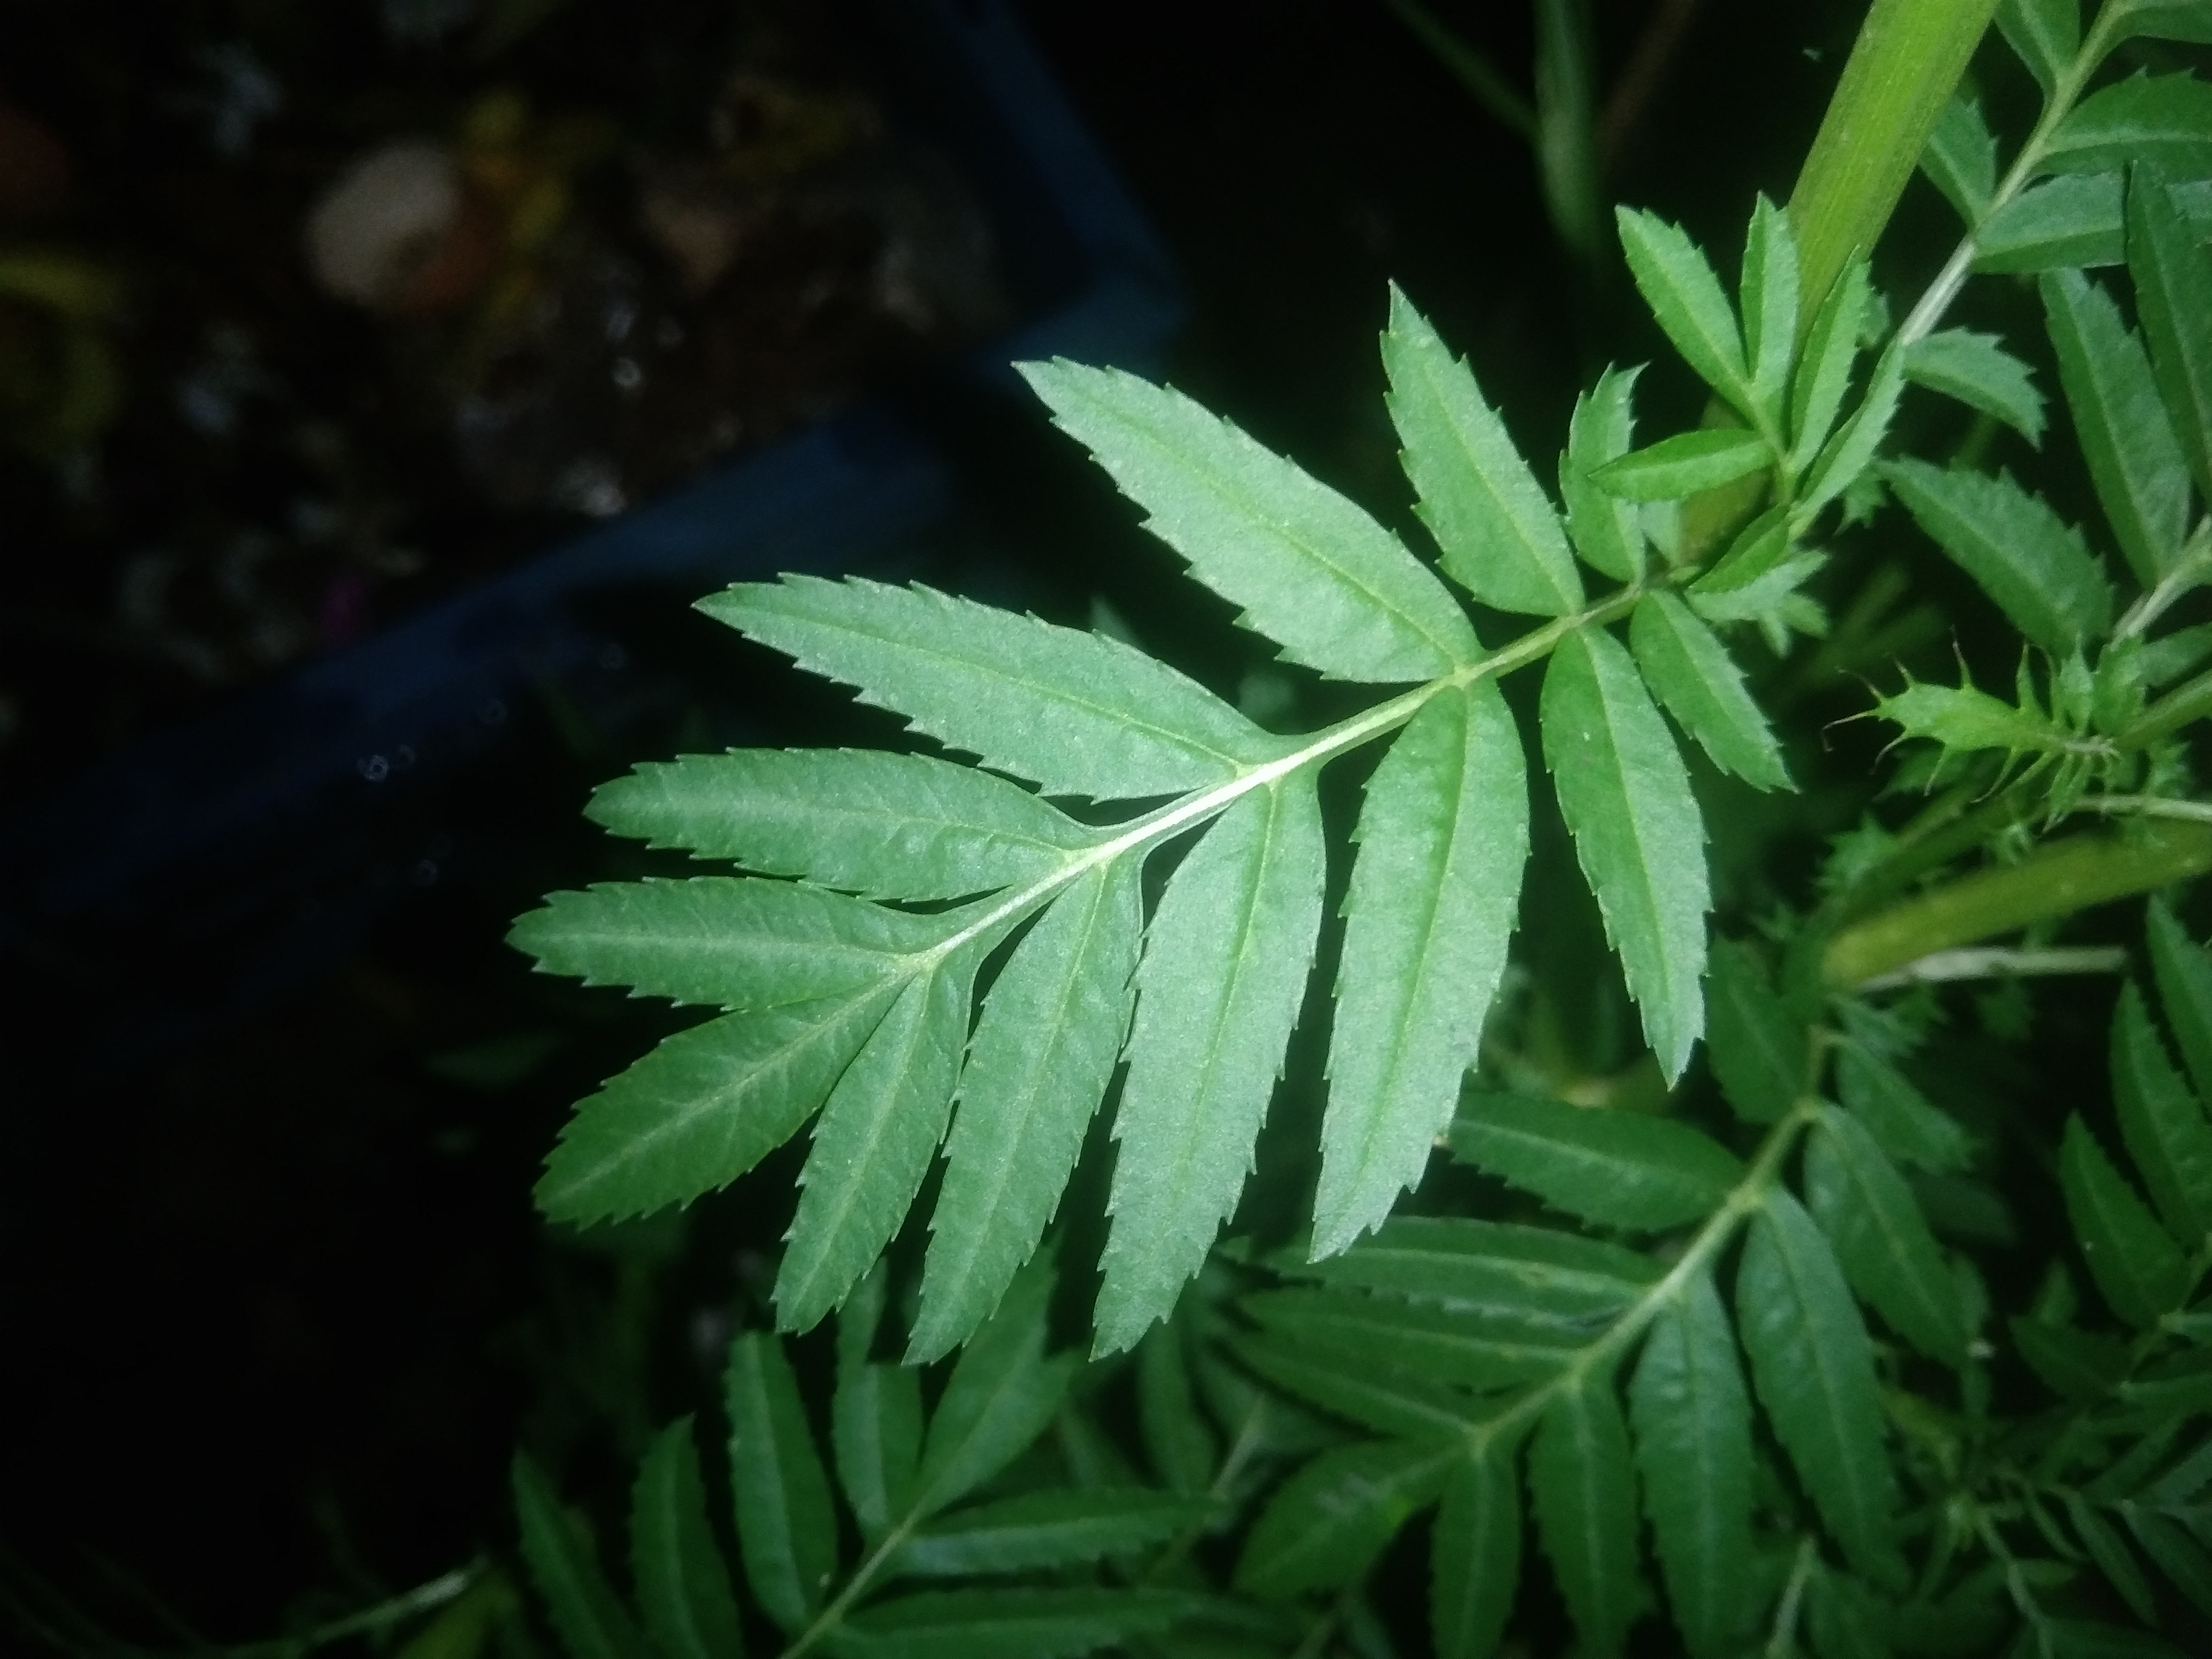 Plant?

marigold
